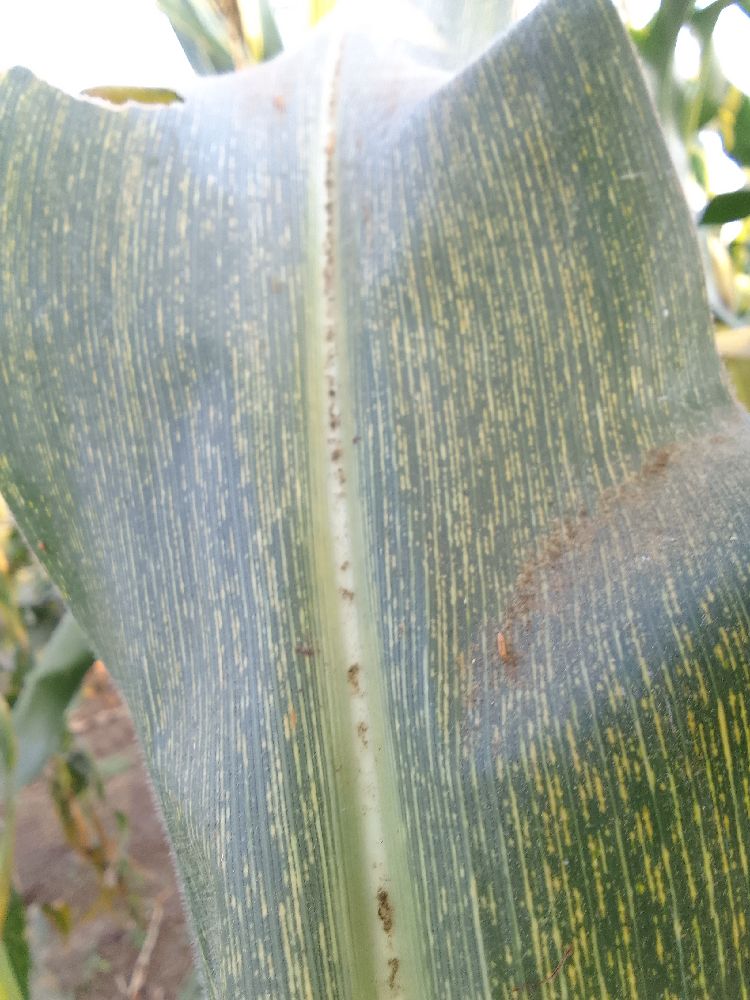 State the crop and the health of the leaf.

maize, maize streak virus
